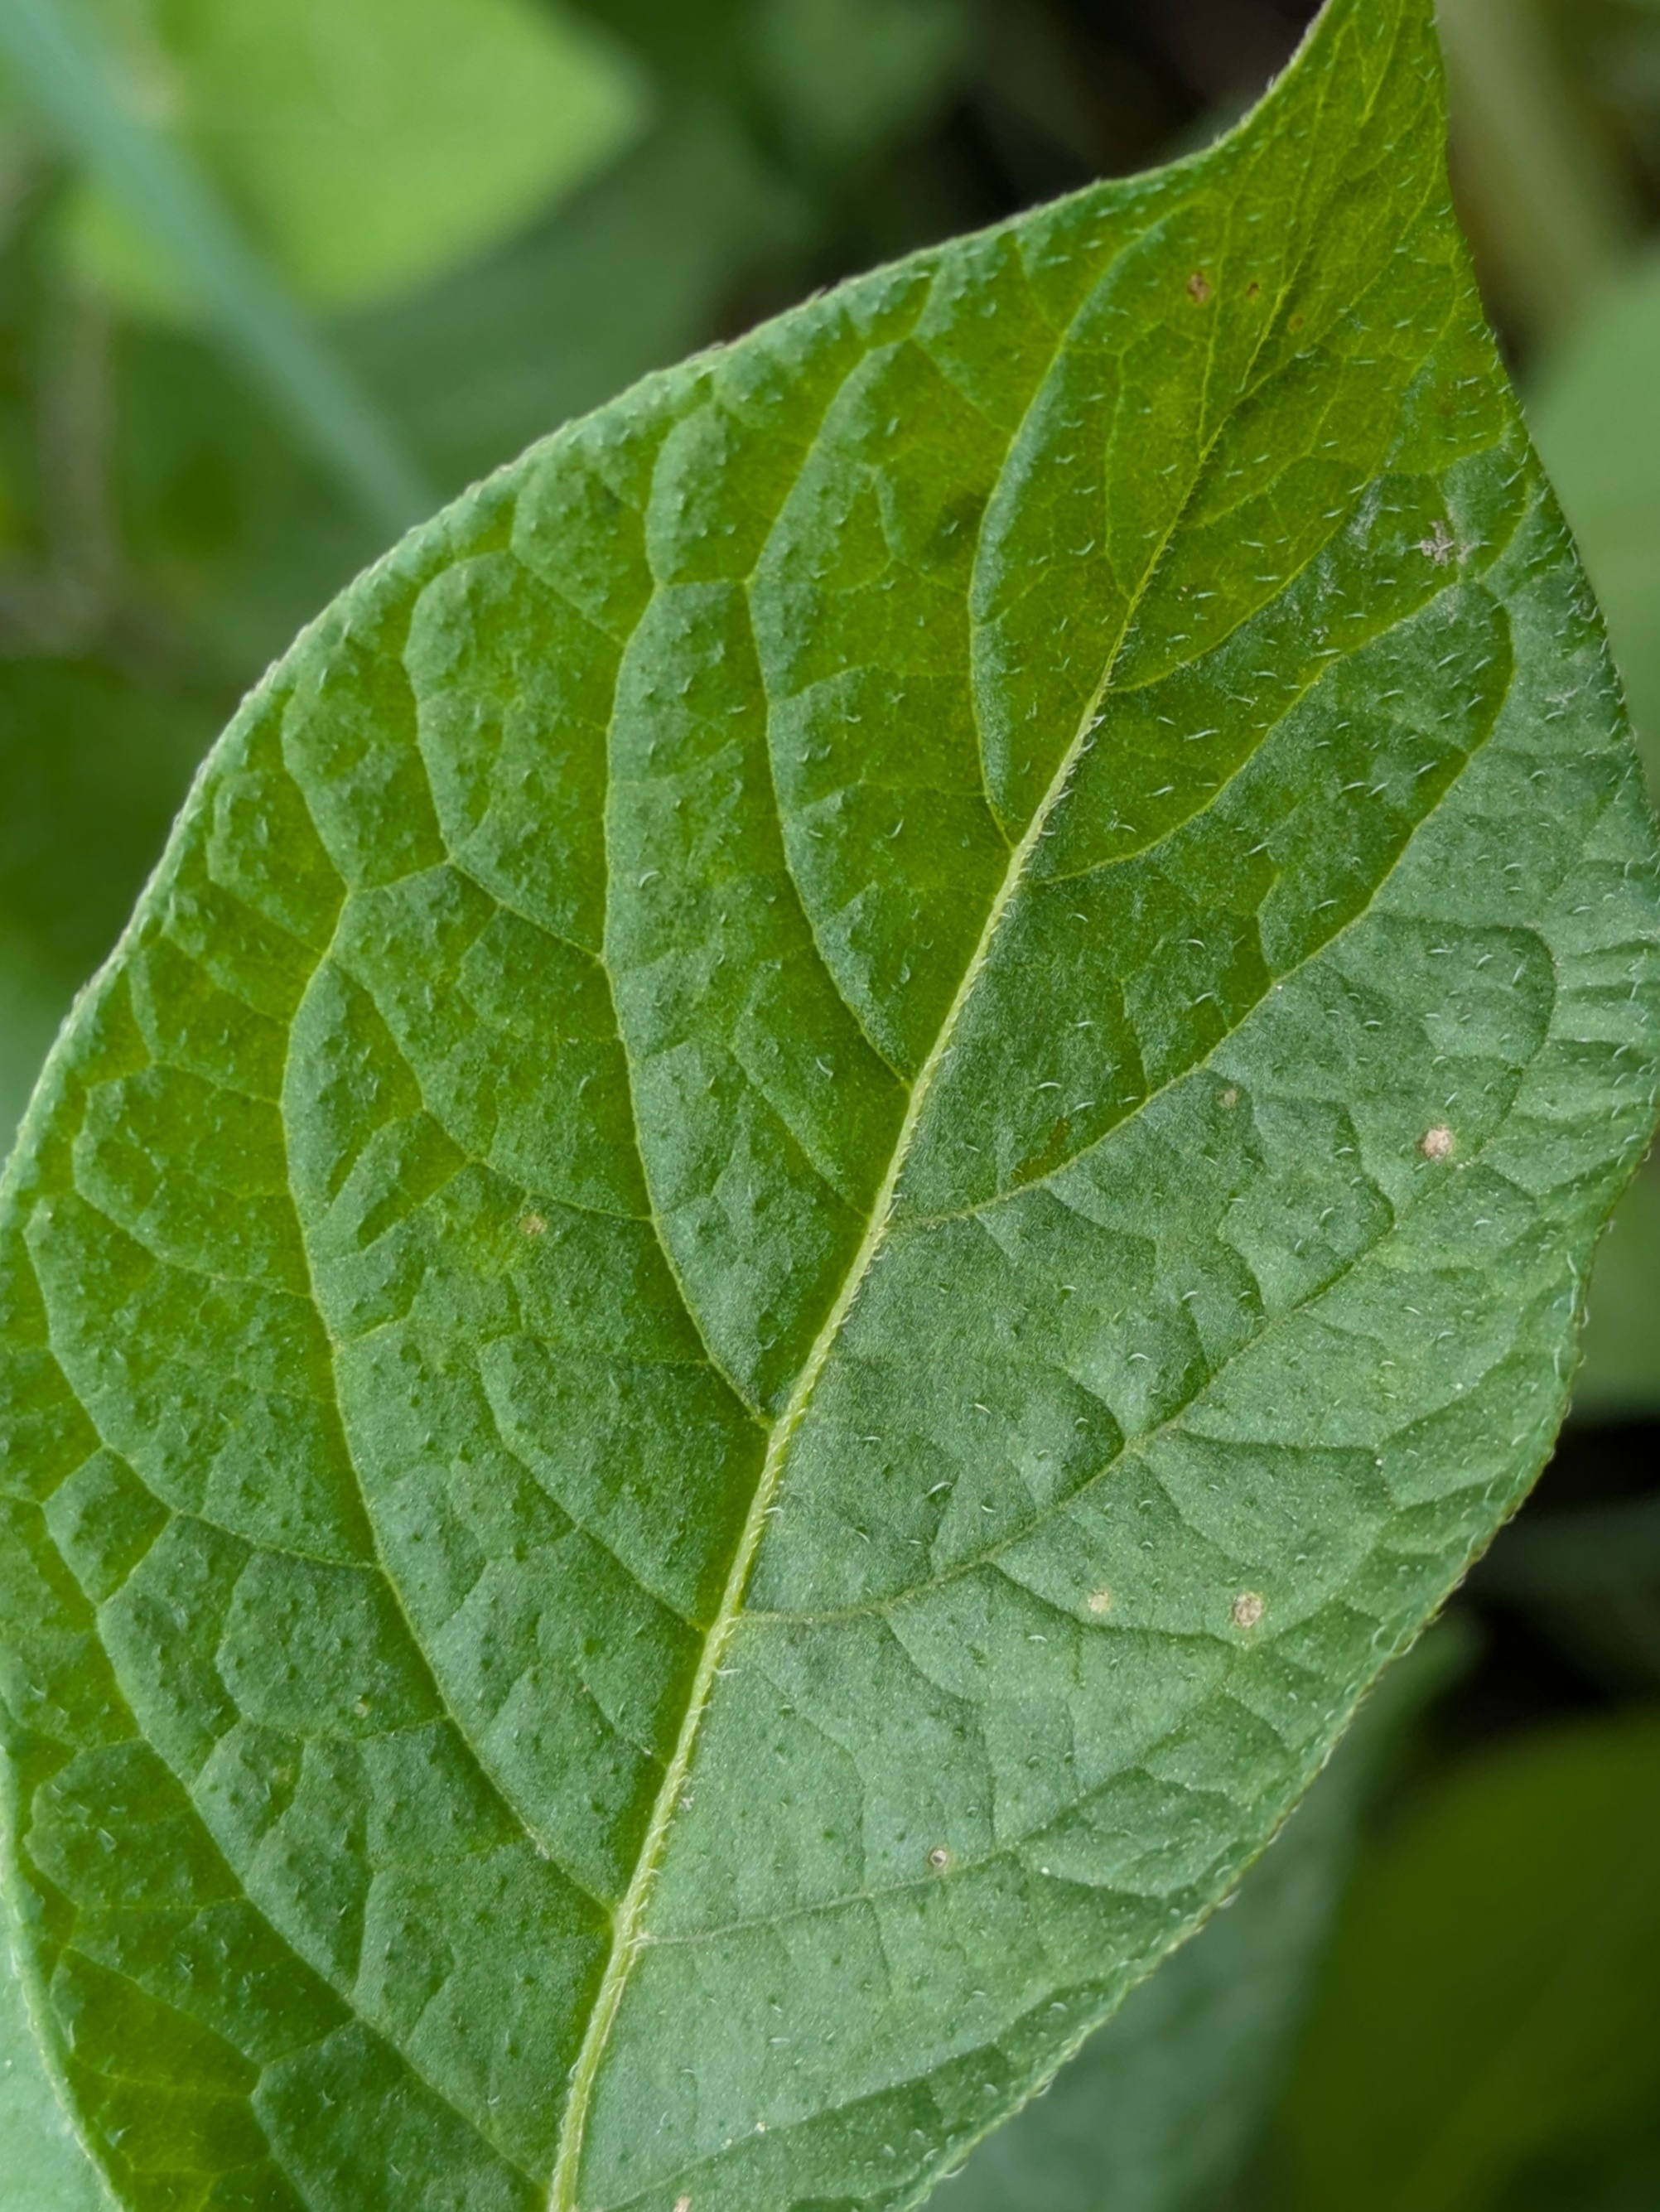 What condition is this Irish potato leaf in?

healthy
